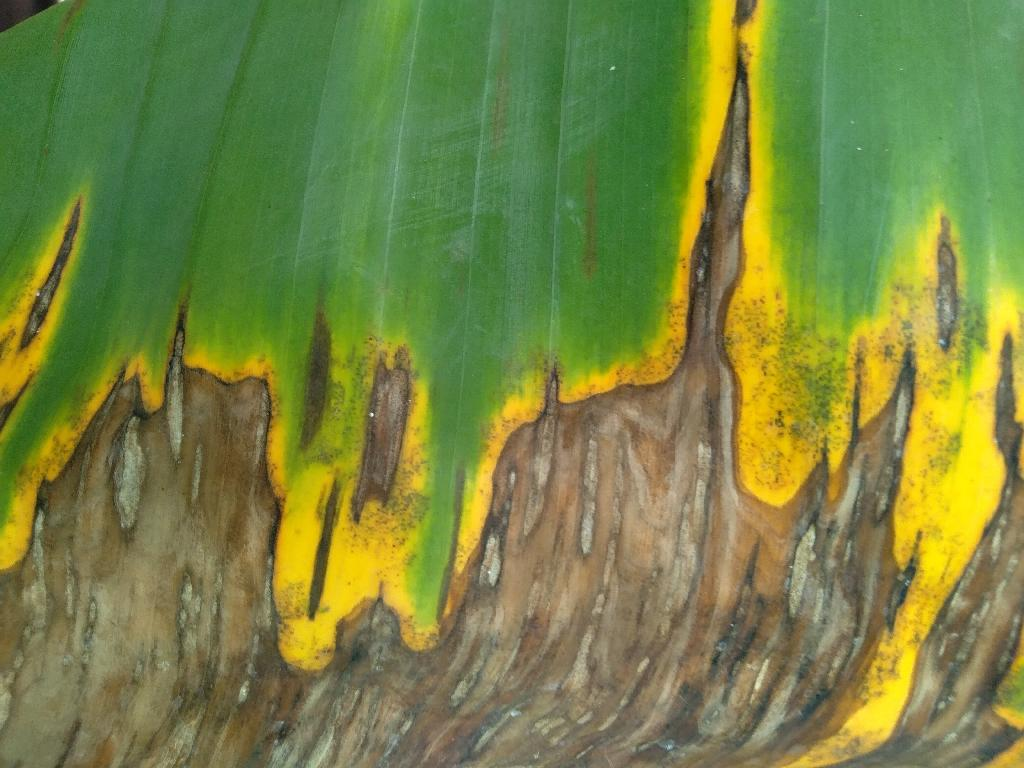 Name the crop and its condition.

banana, black sigatoka
